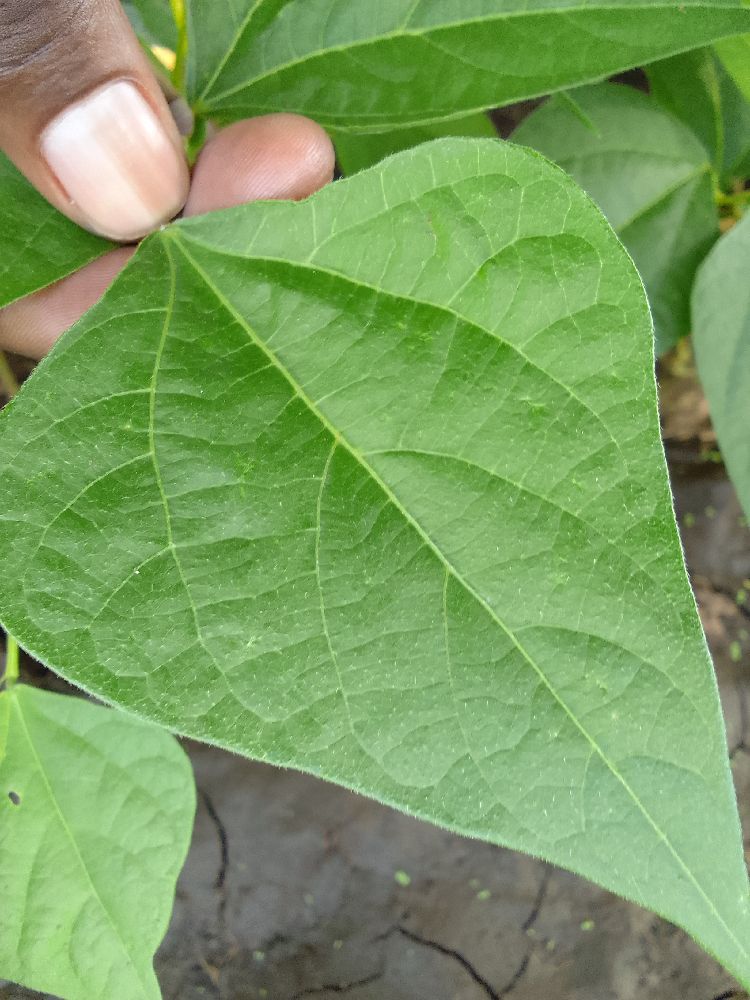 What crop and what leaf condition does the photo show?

common bean, healthy
